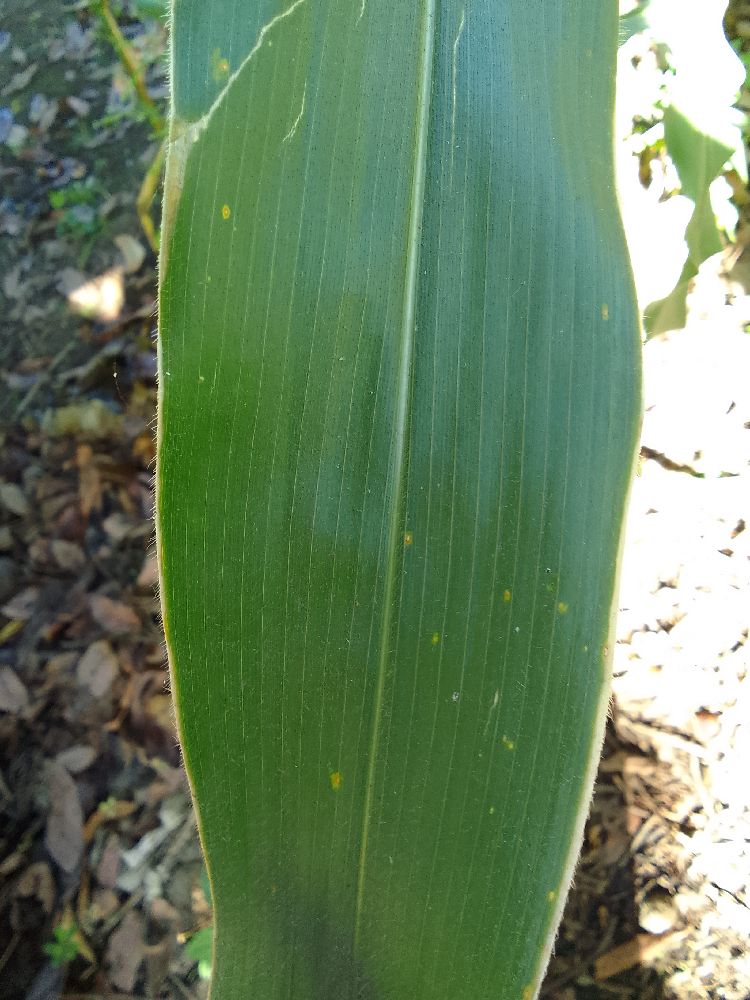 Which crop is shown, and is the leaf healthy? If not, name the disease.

maize, healthy
